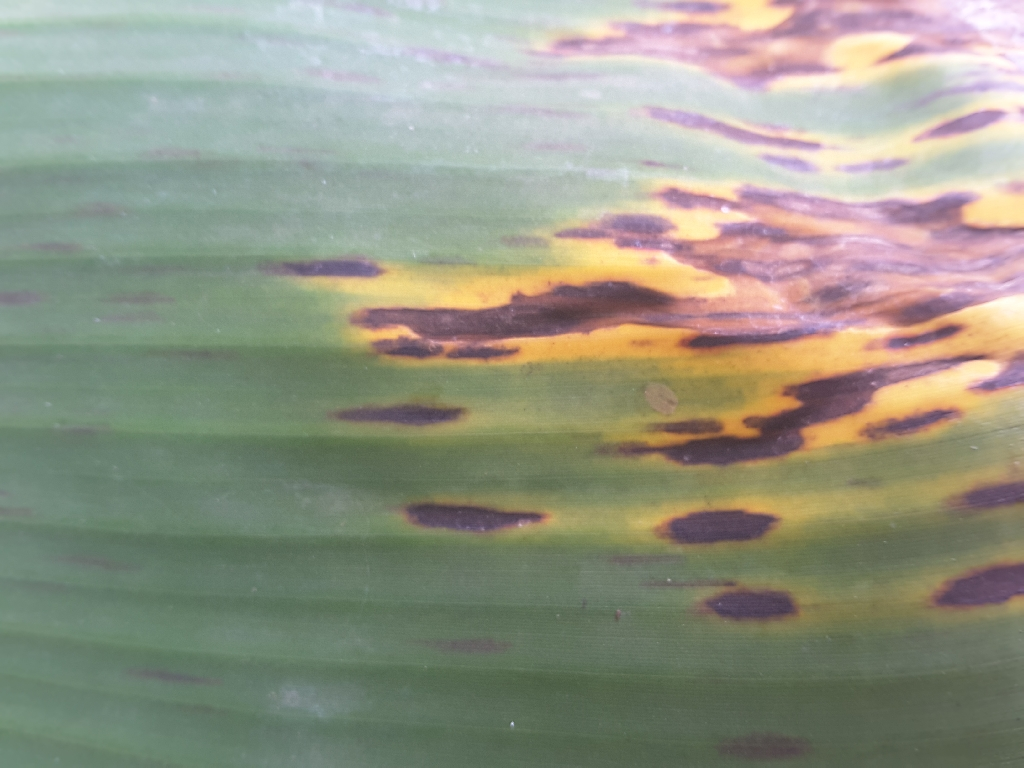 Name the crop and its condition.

banana, black sigatoka
